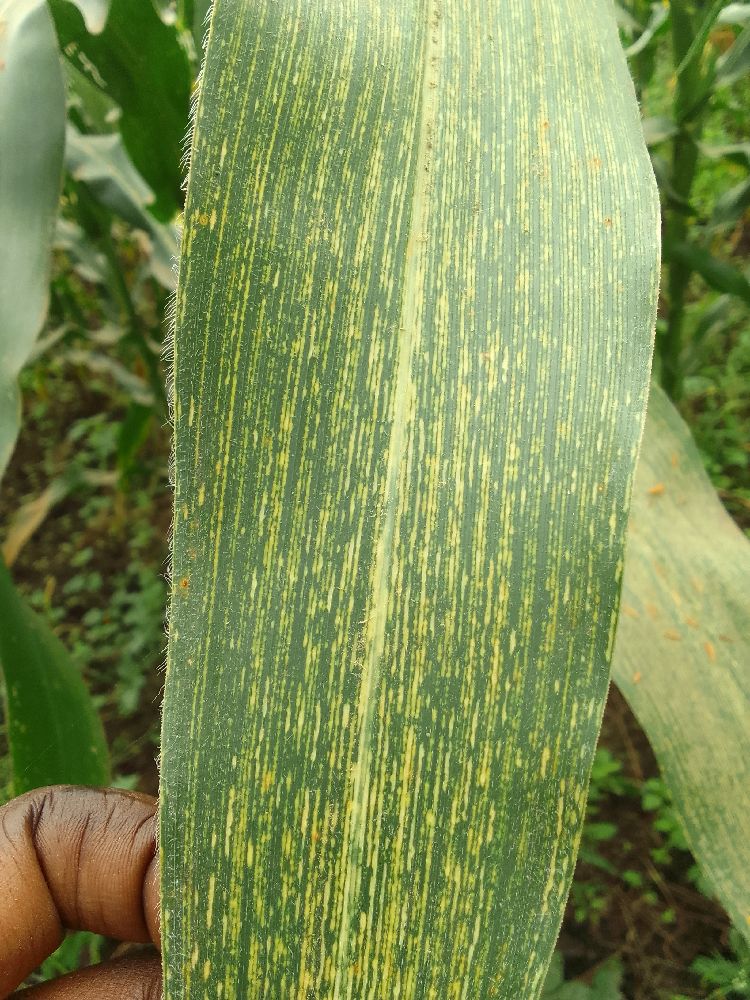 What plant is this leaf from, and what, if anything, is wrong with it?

maize, maize streak virus
